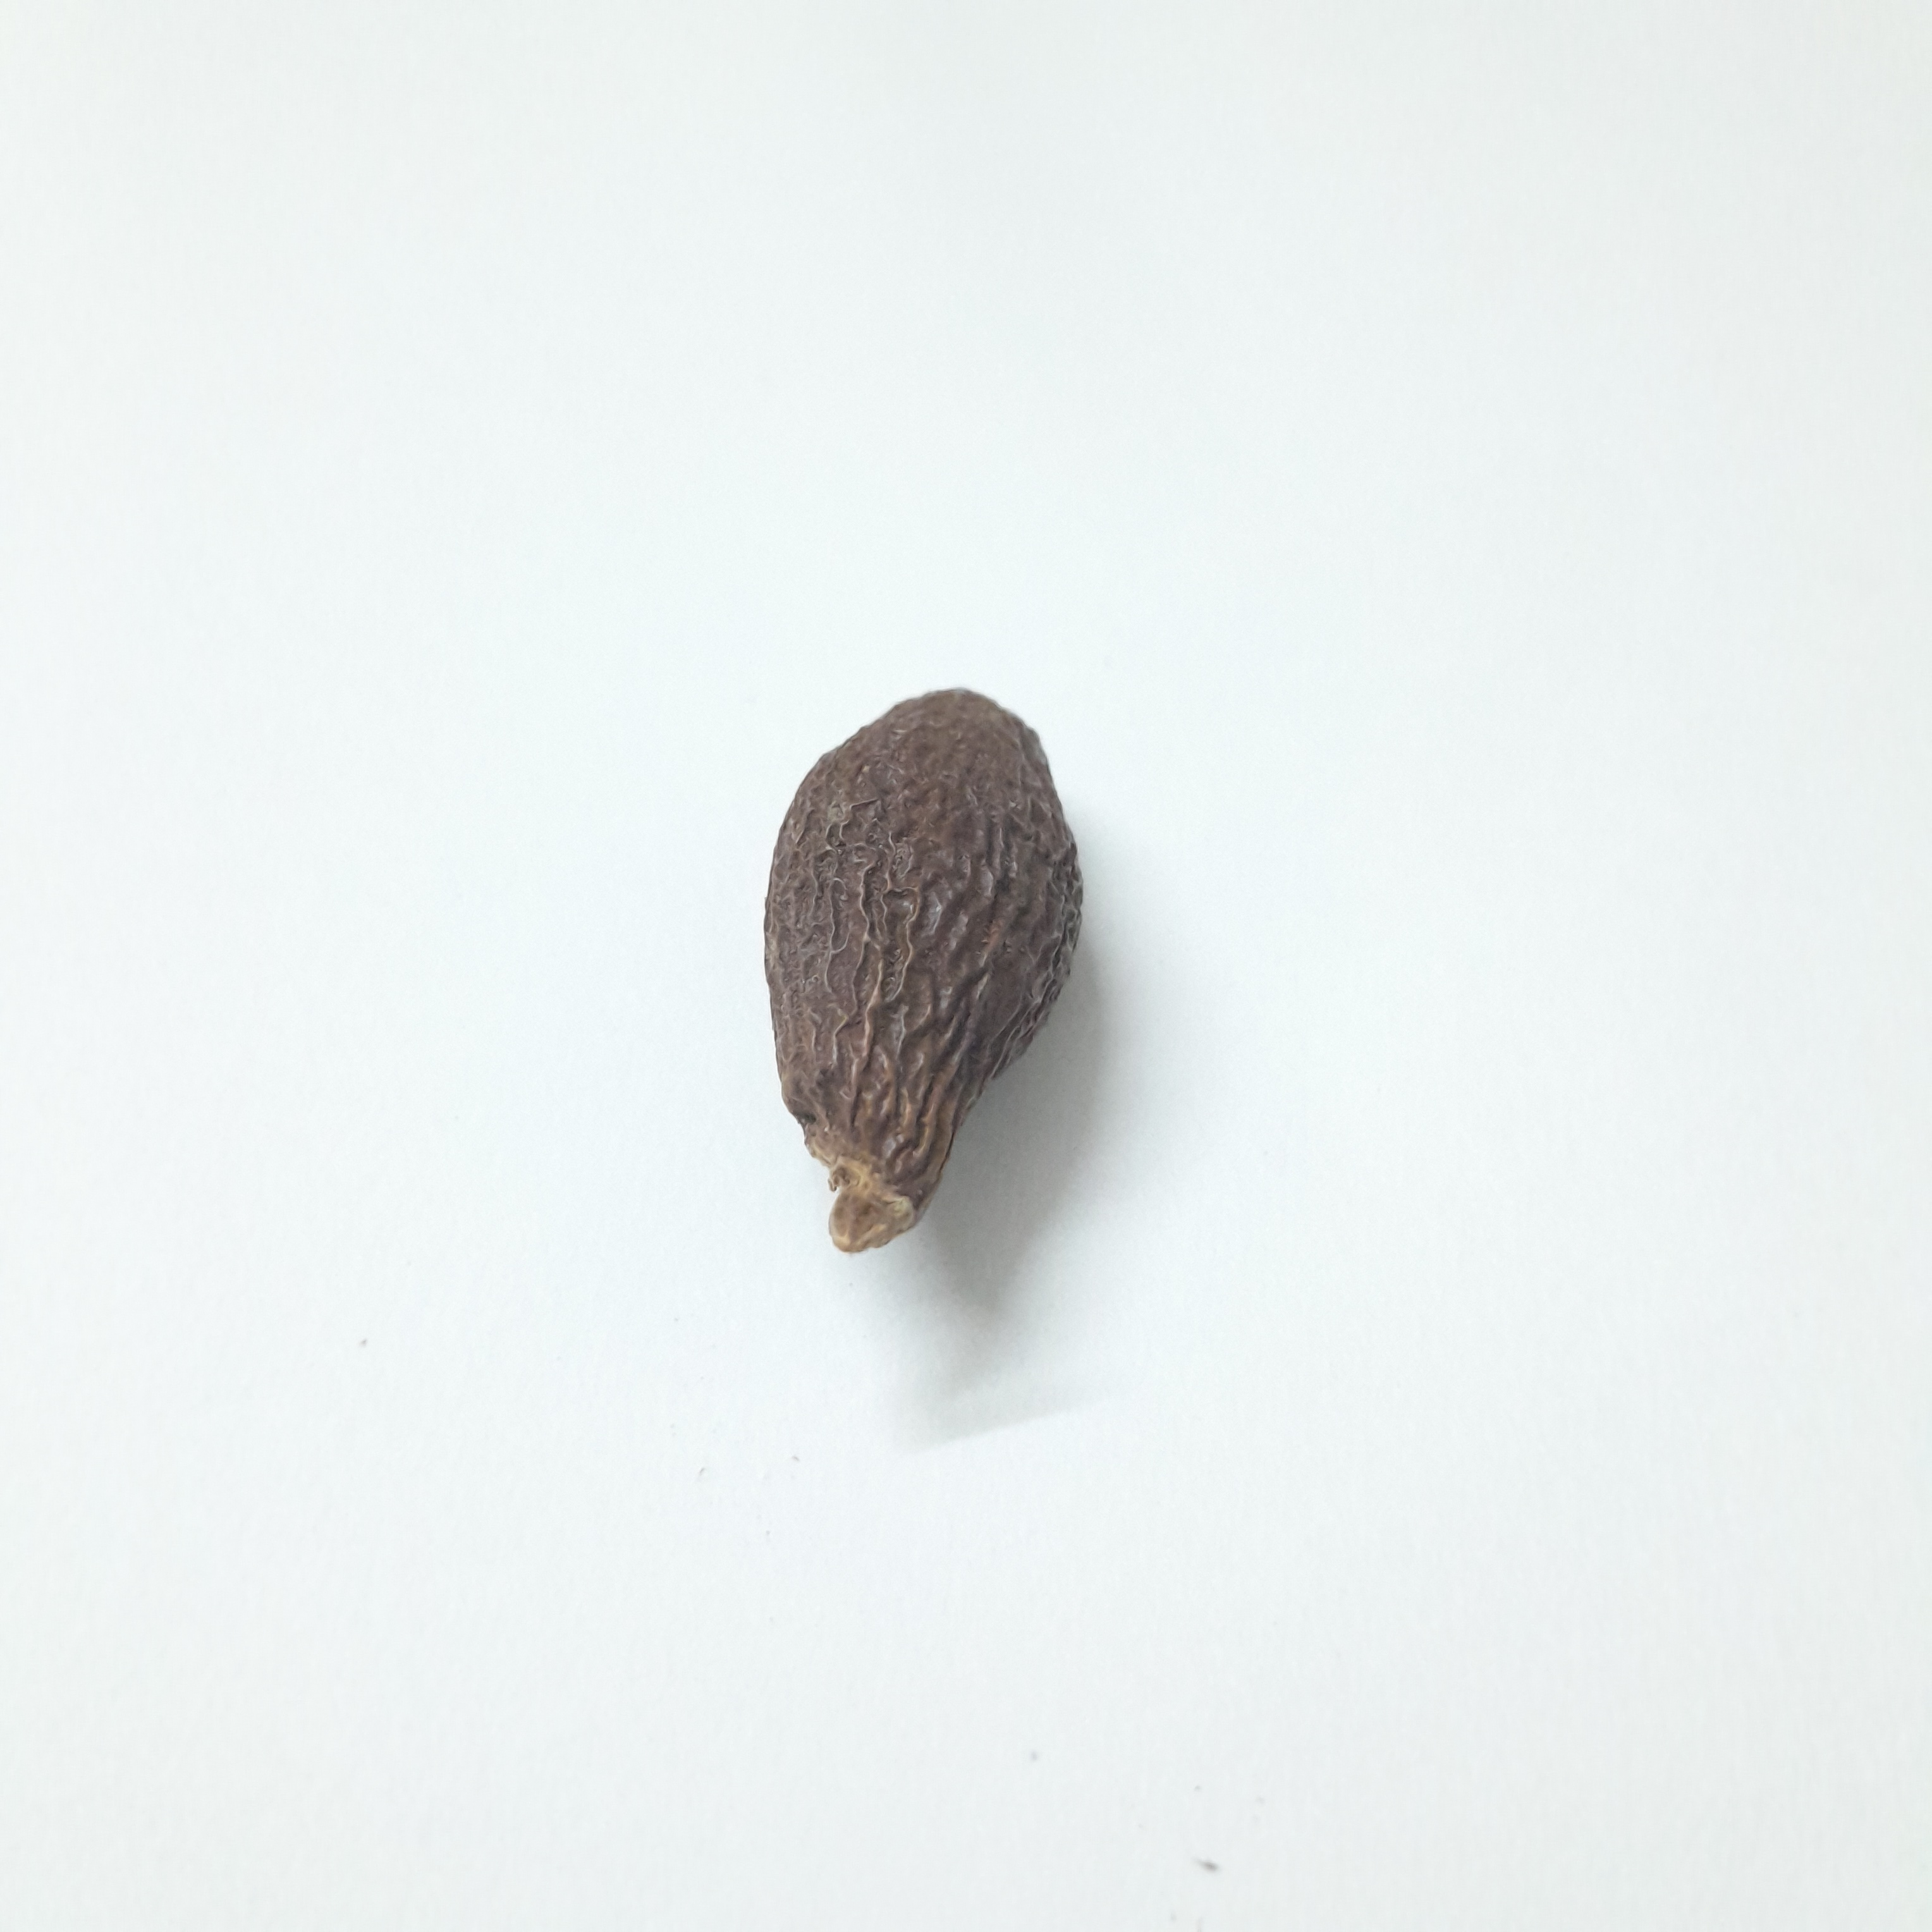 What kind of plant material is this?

niranjanphal
